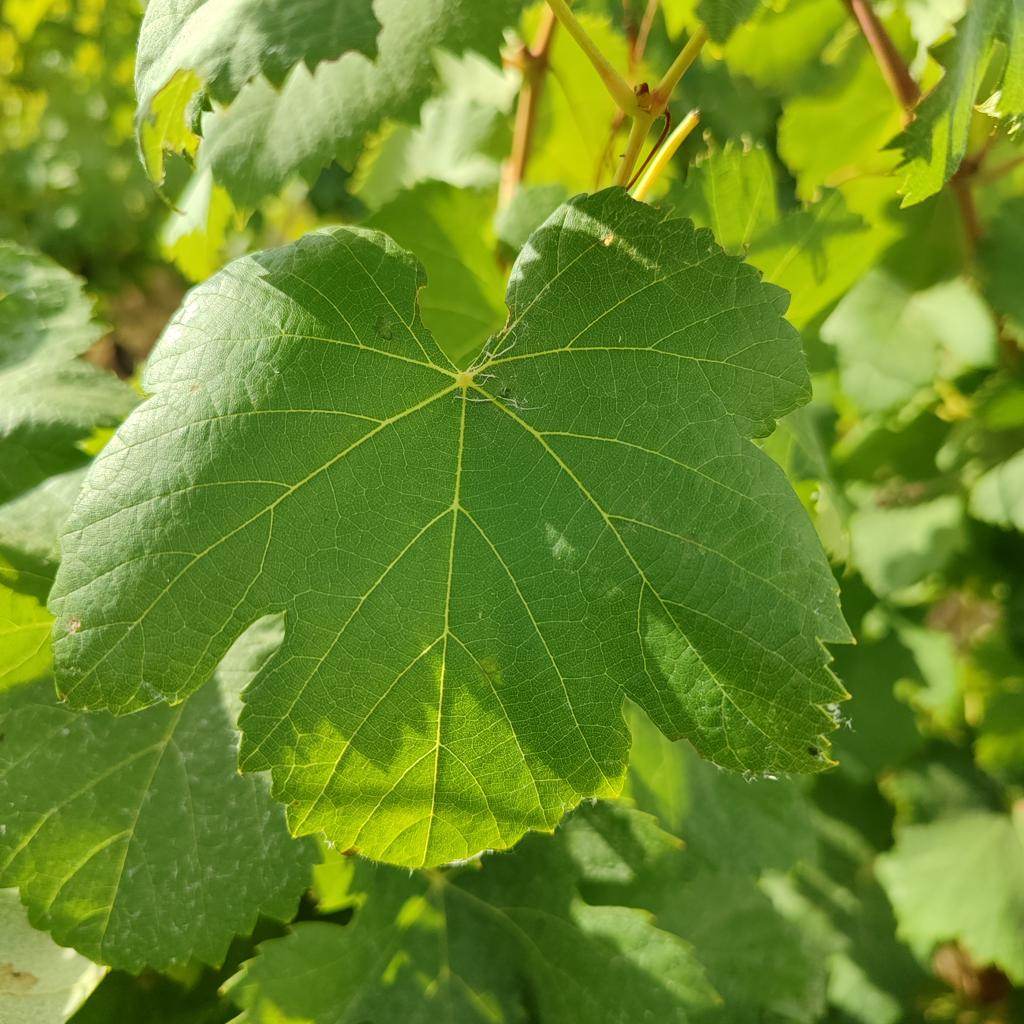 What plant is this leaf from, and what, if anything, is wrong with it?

grapevine, healthy
